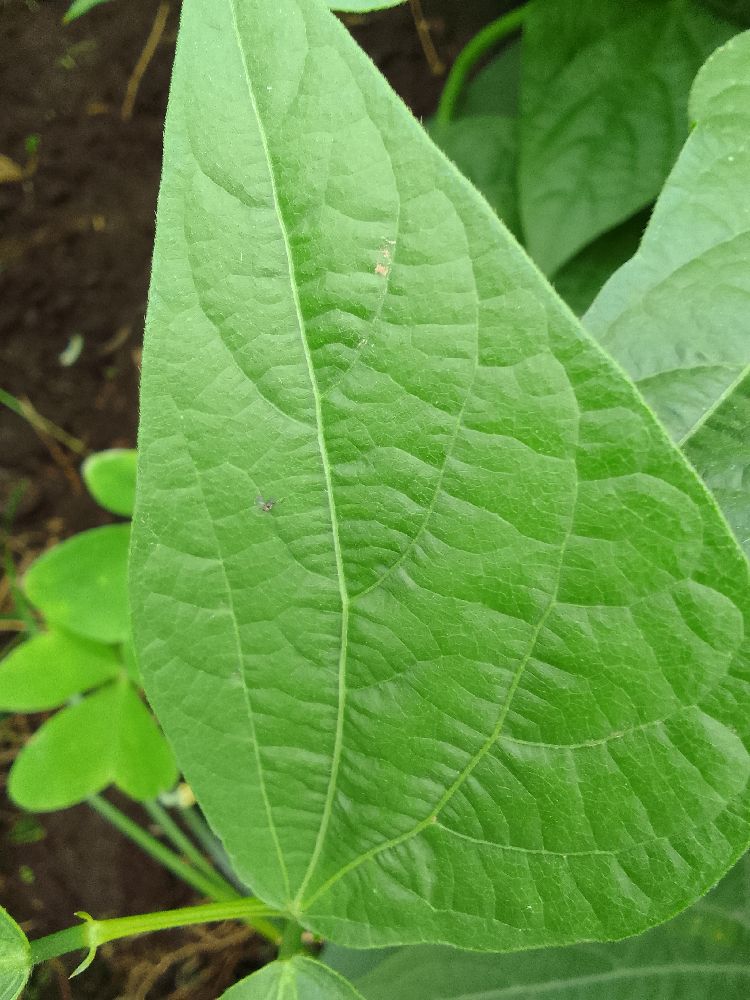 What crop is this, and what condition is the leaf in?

common bean, healthy
